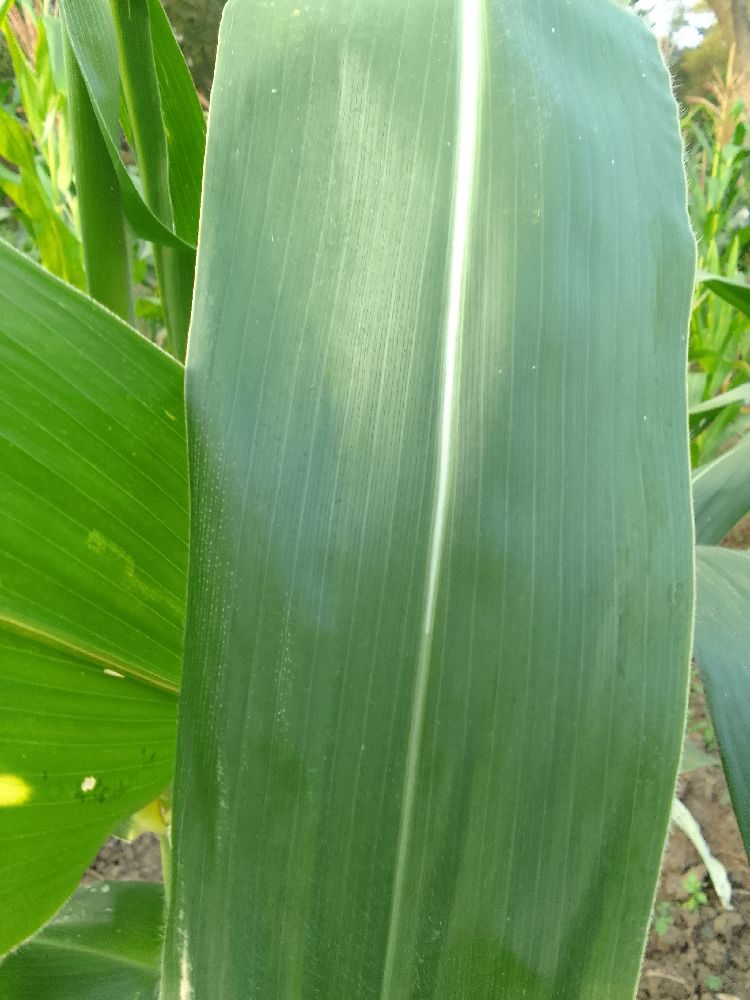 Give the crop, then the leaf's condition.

maize, healthy
